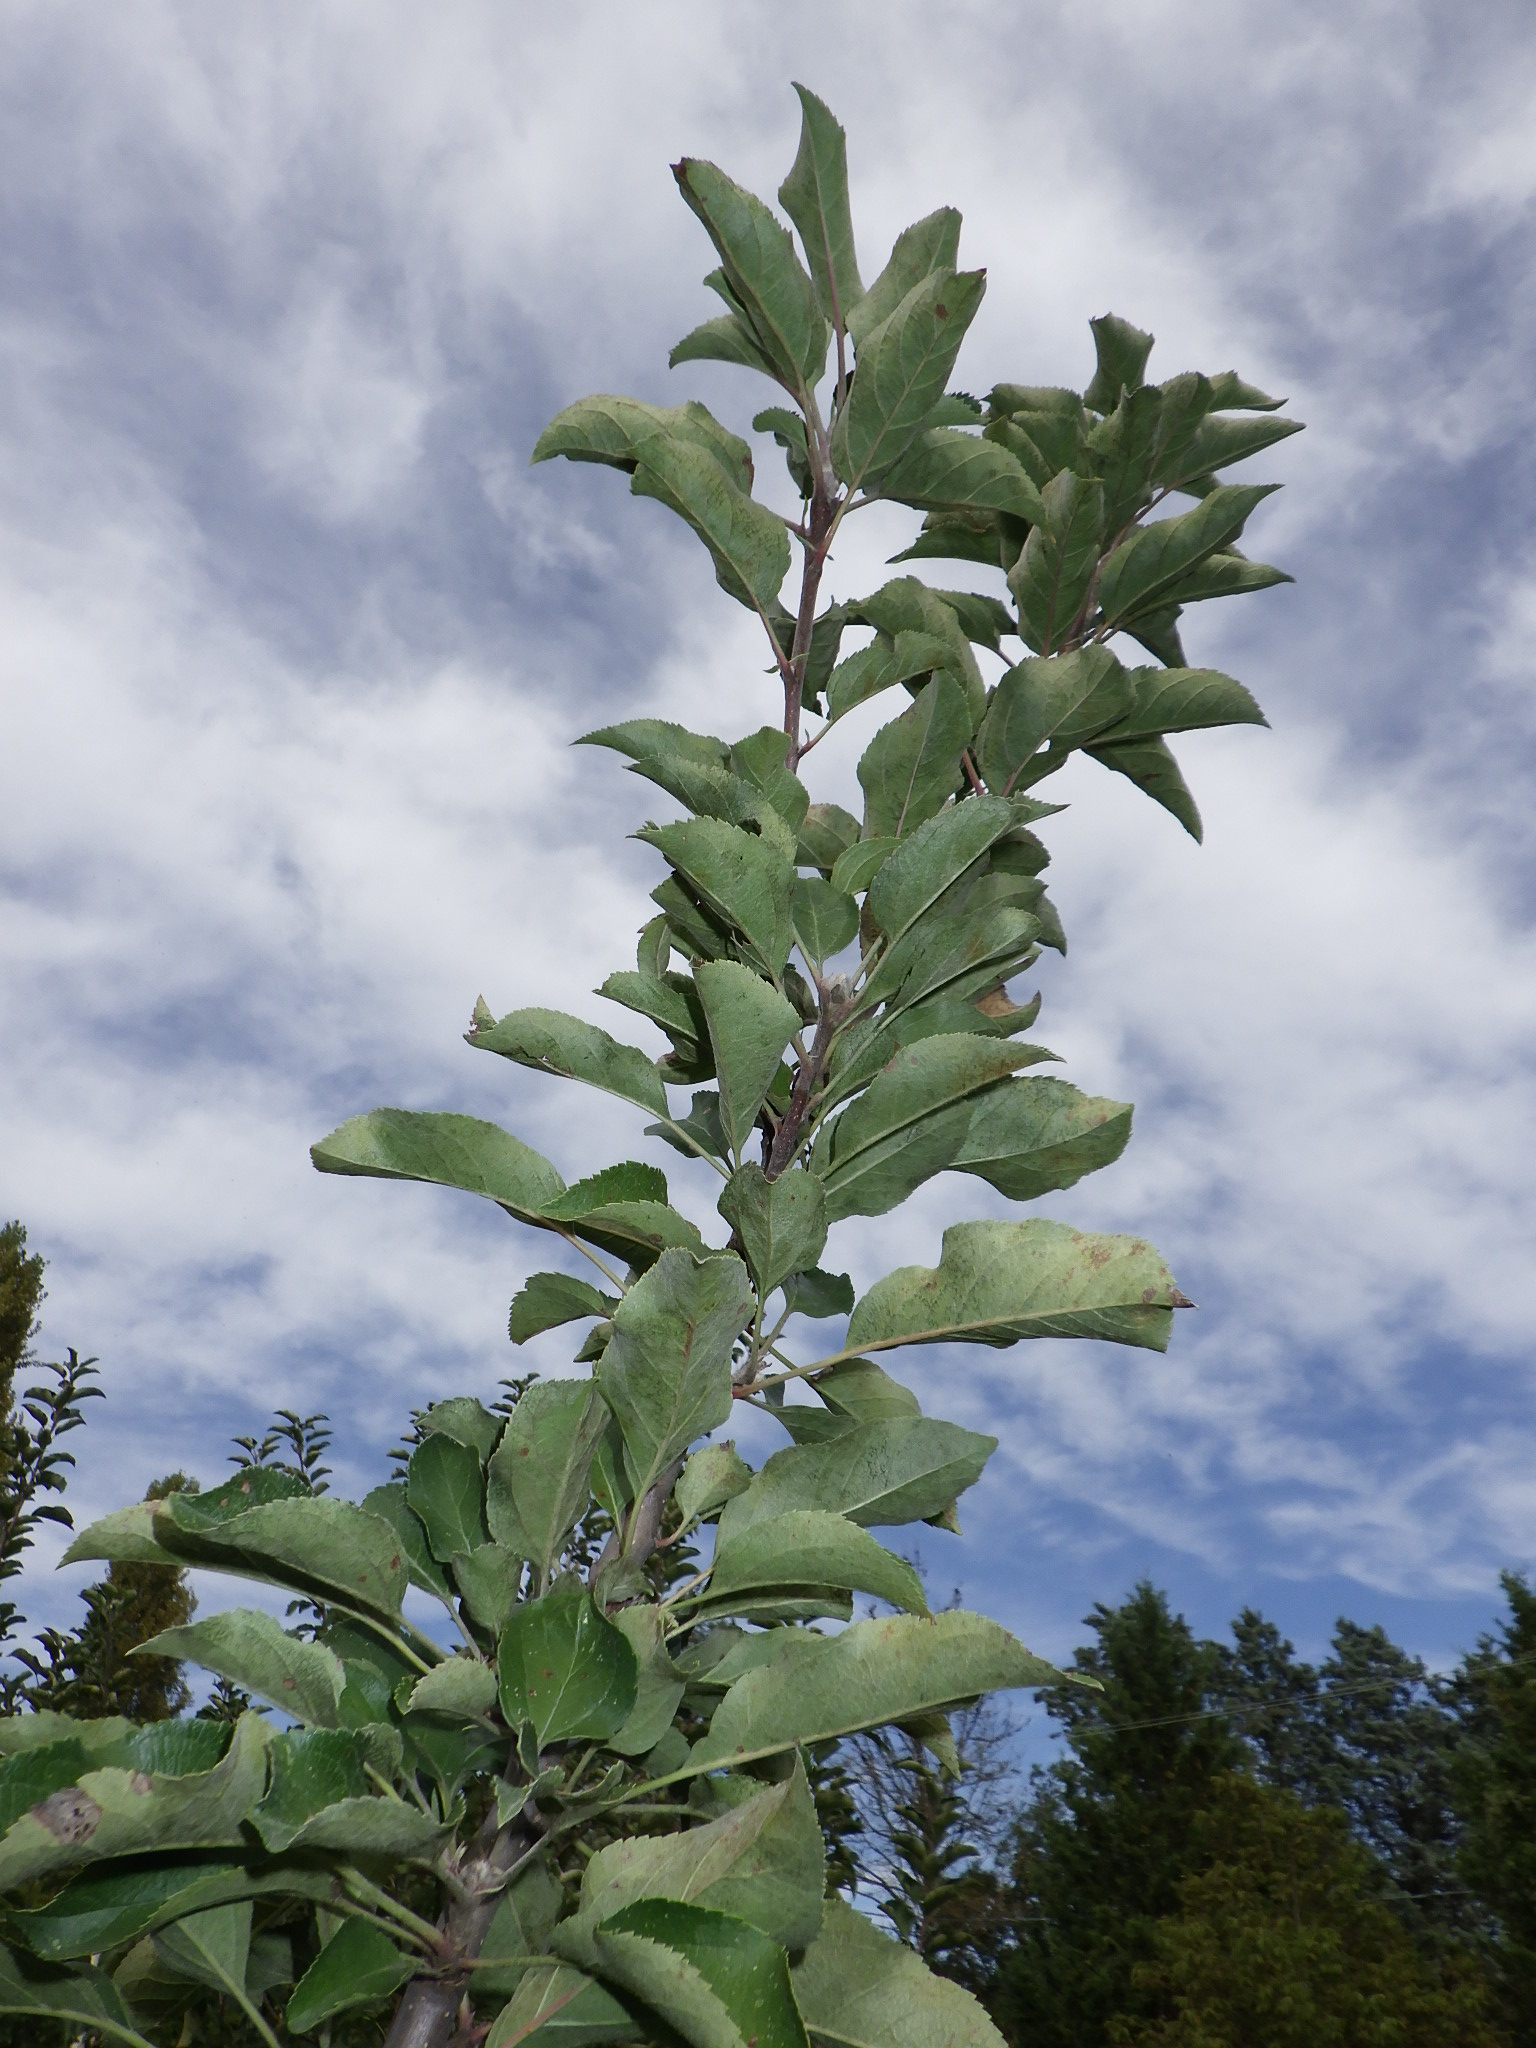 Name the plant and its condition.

apple, alternaria
